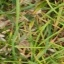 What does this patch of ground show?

grass
